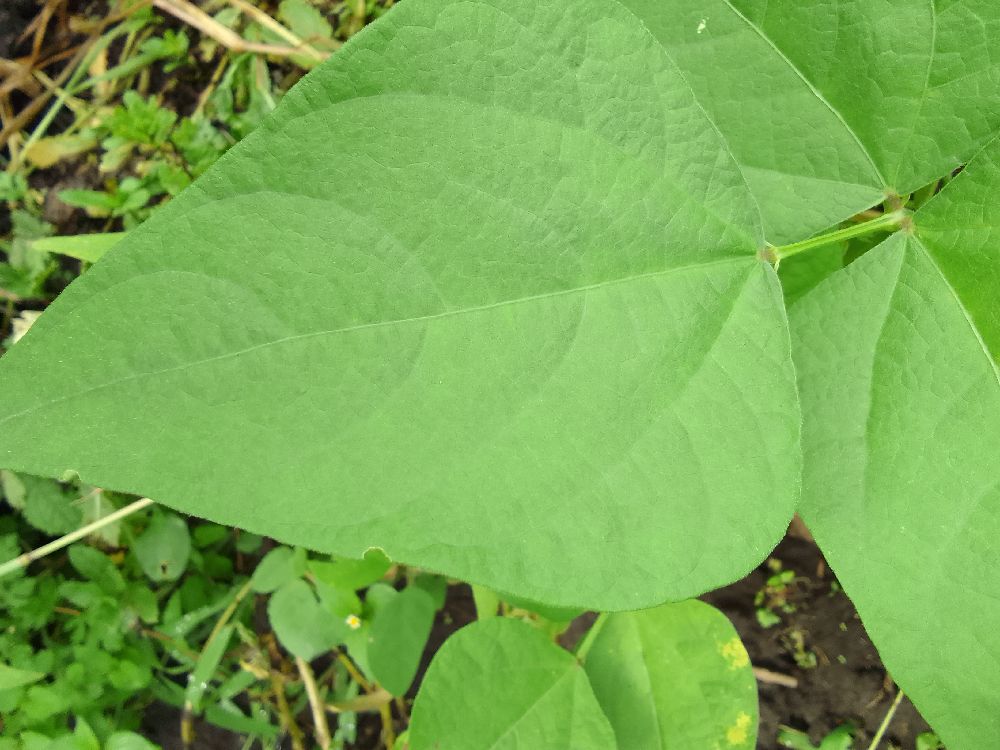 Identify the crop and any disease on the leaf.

common bean, healthy
